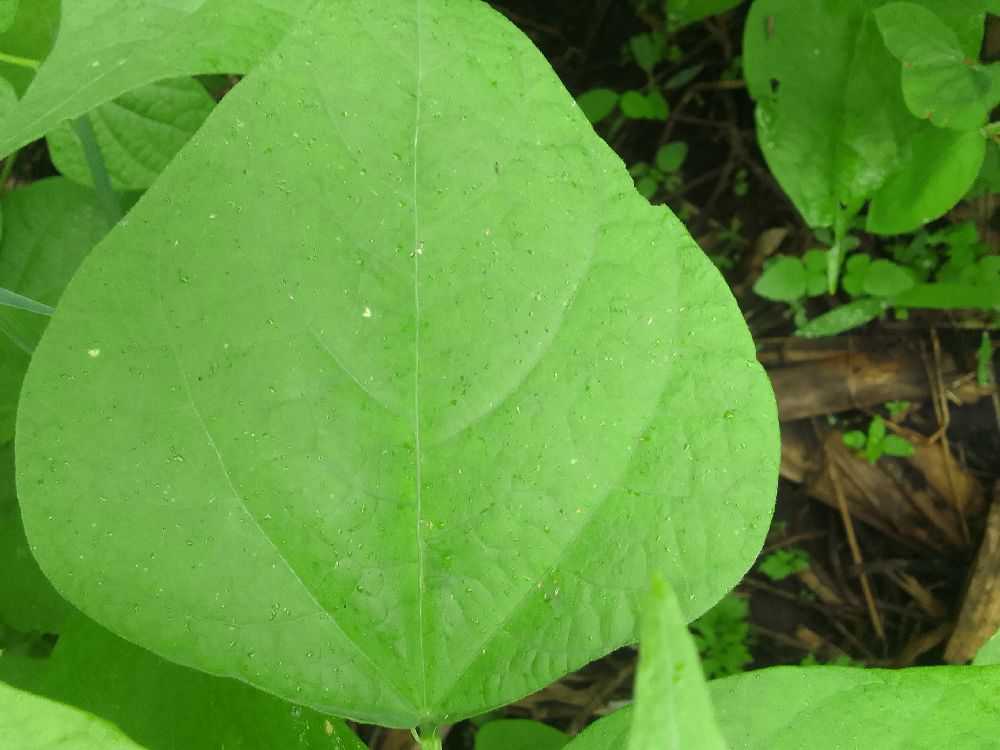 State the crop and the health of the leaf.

common bean, healthy
